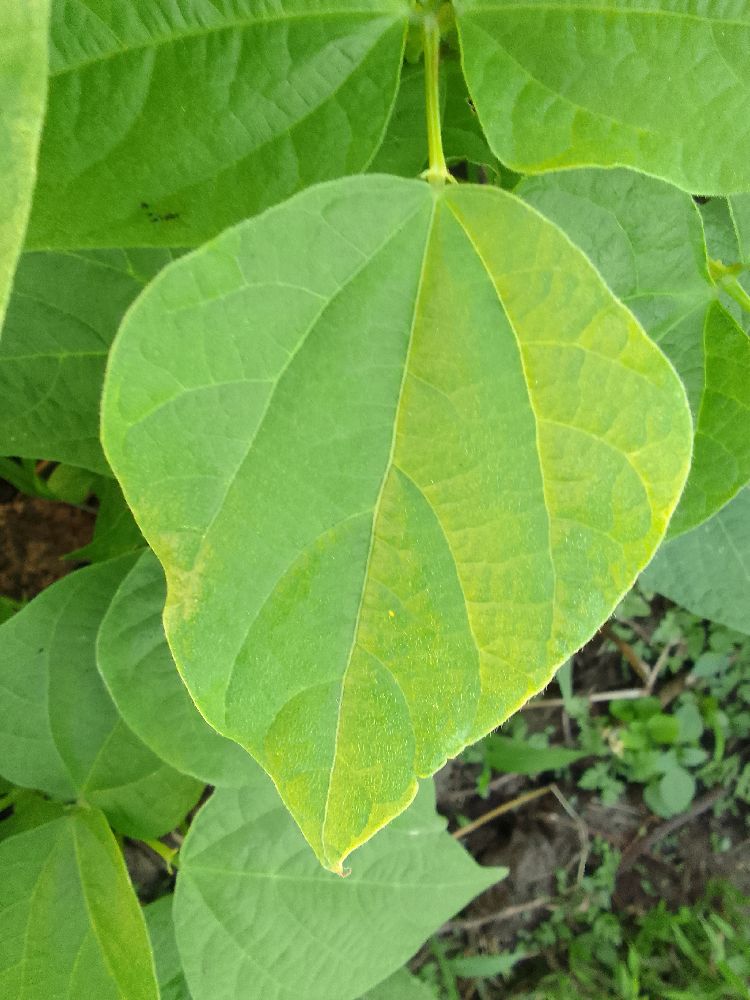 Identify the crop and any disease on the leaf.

common bean, healthy
